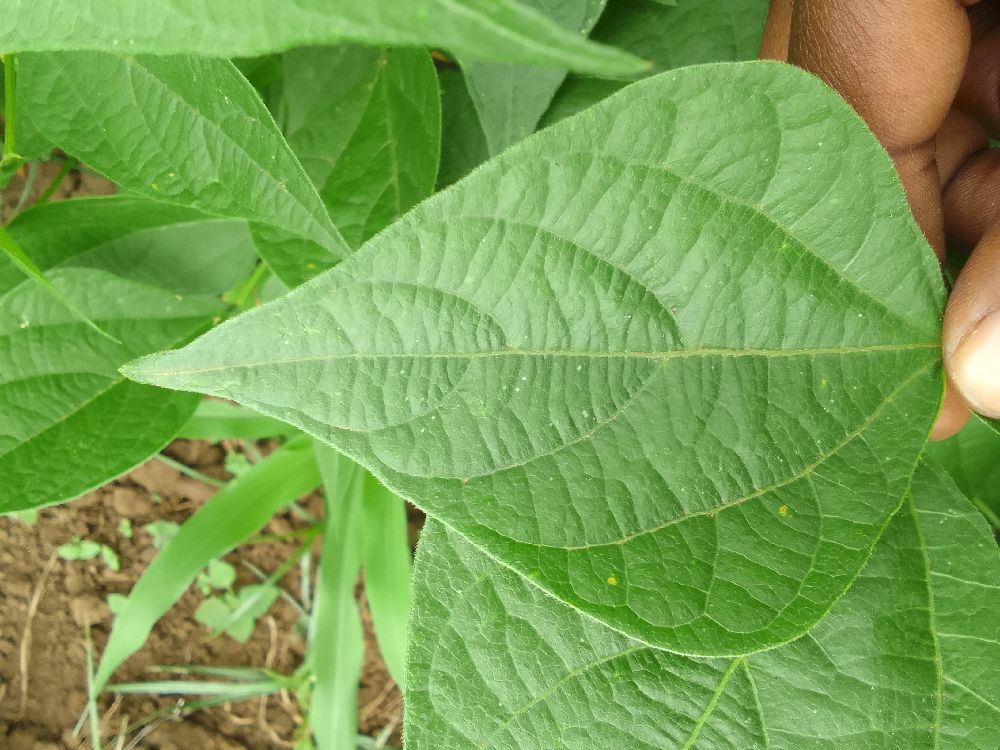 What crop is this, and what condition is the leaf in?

common bean, healthy
